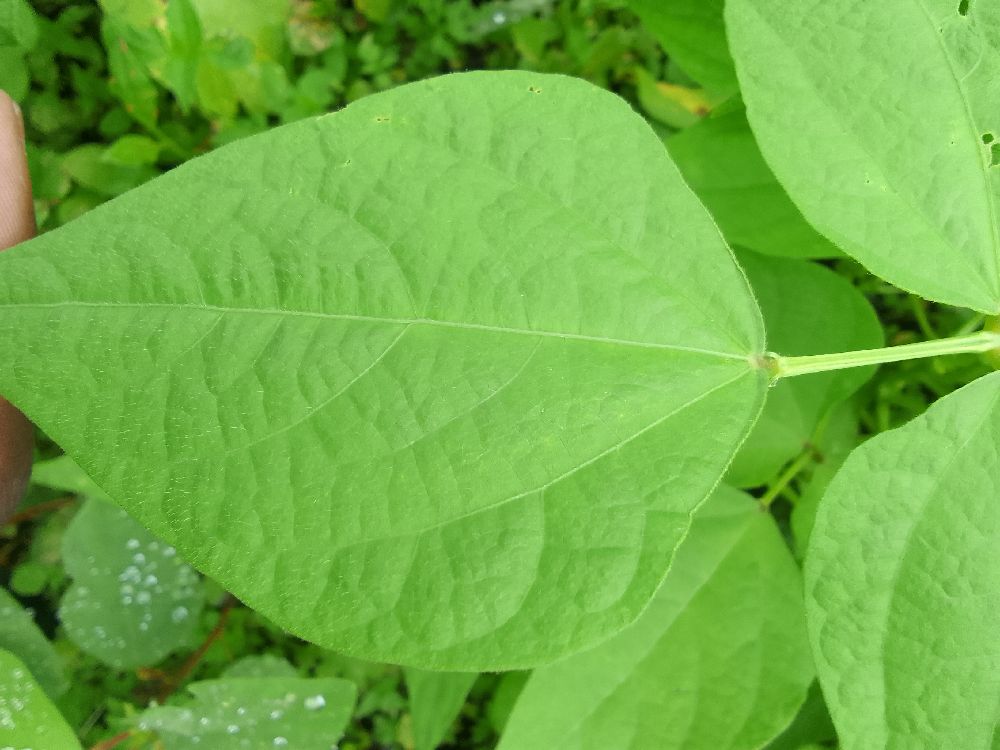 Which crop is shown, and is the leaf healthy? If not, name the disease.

common bean, healthy
